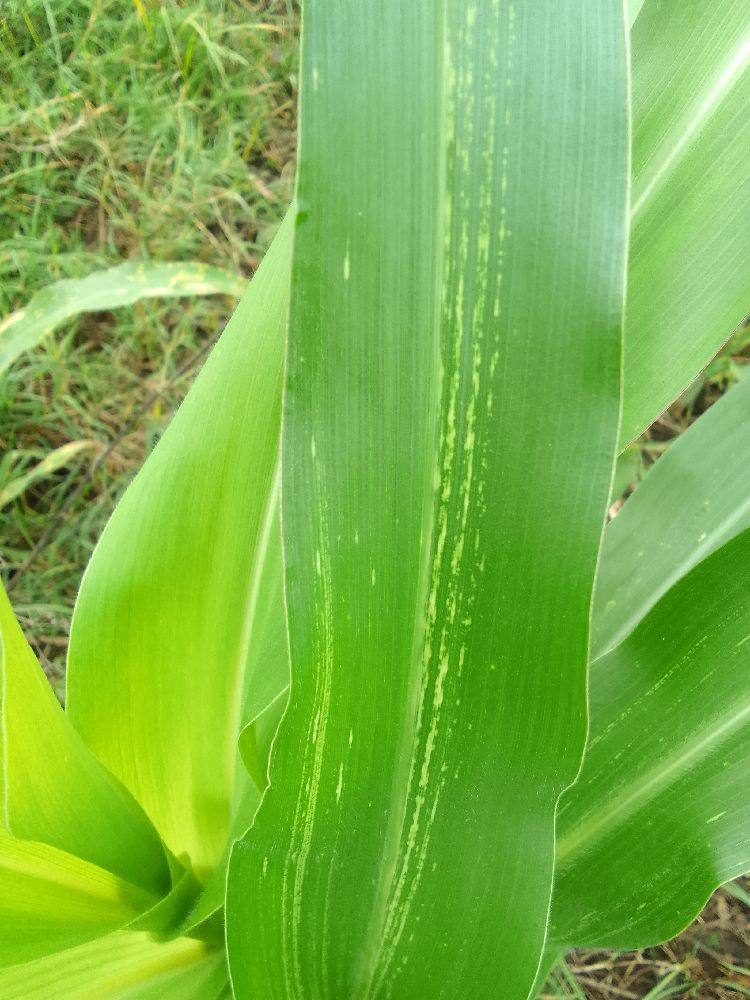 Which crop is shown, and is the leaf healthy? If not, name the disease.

maize, maize streak virus
